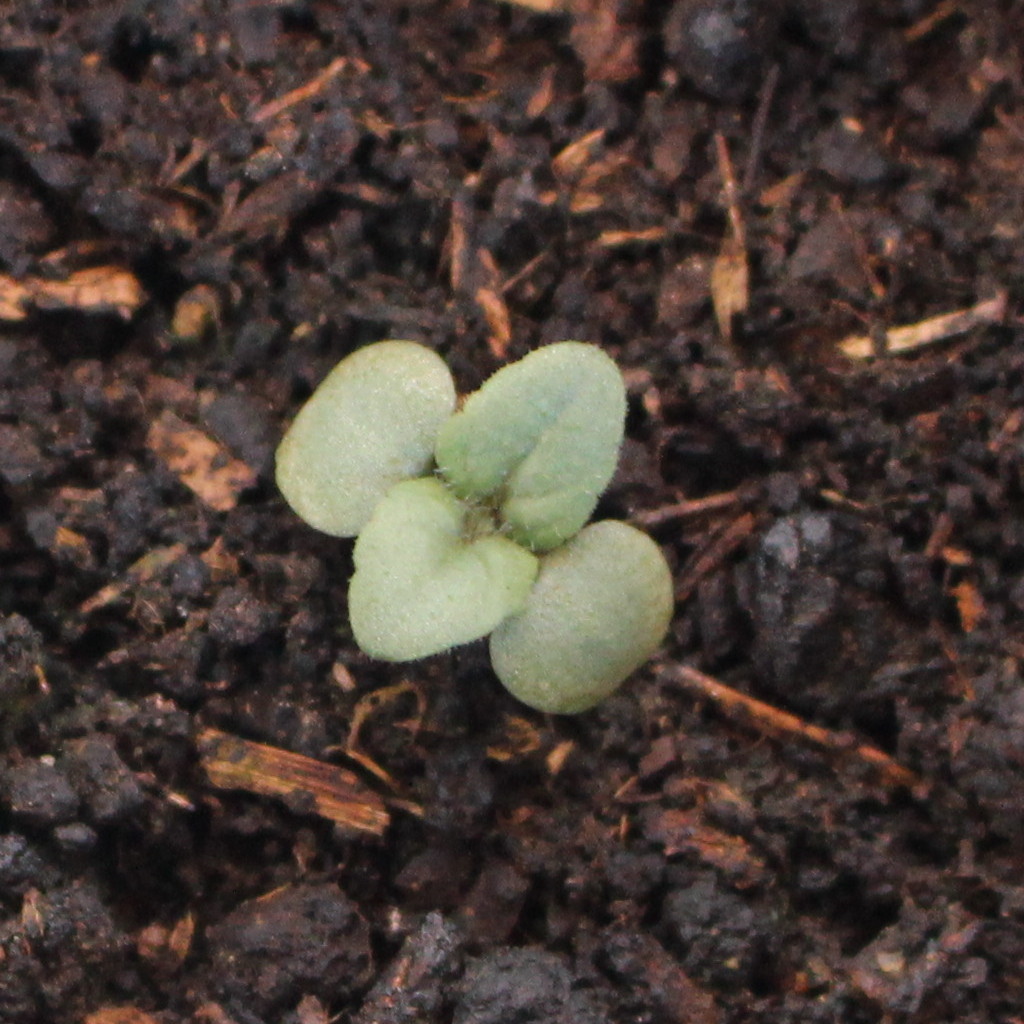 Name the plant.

Veronica persica
